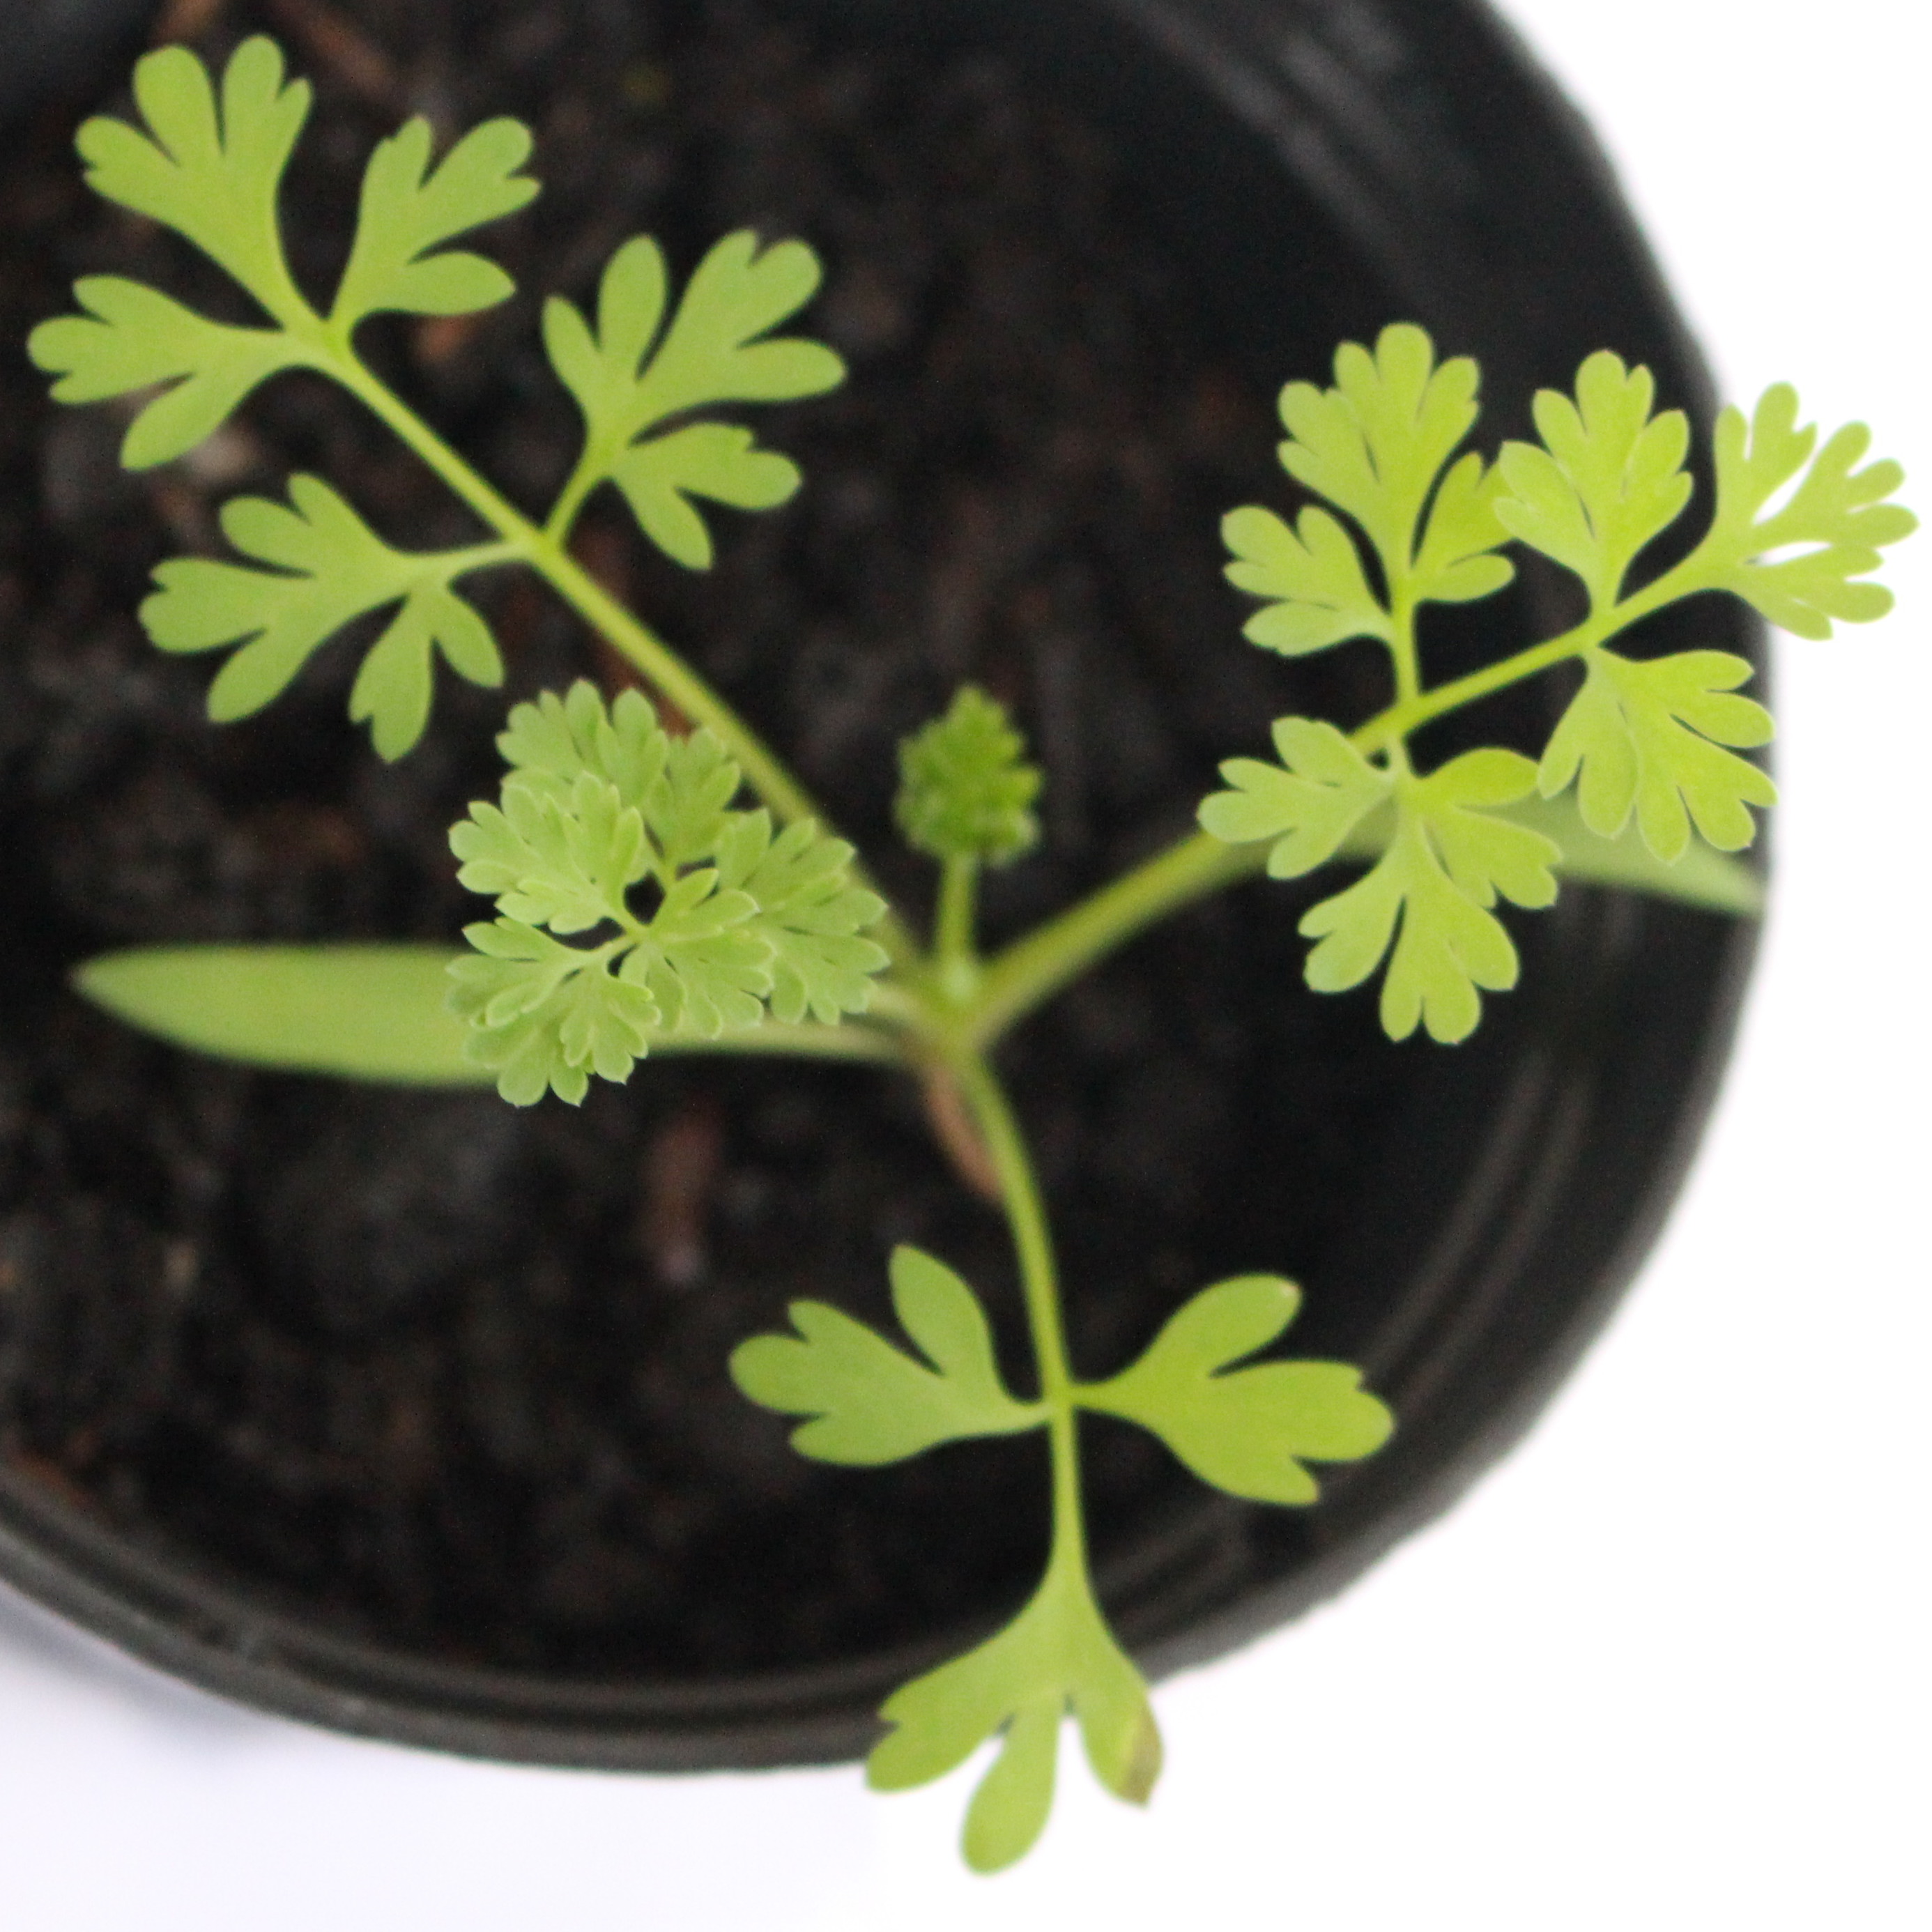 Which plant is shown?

Fumaria officinalis
